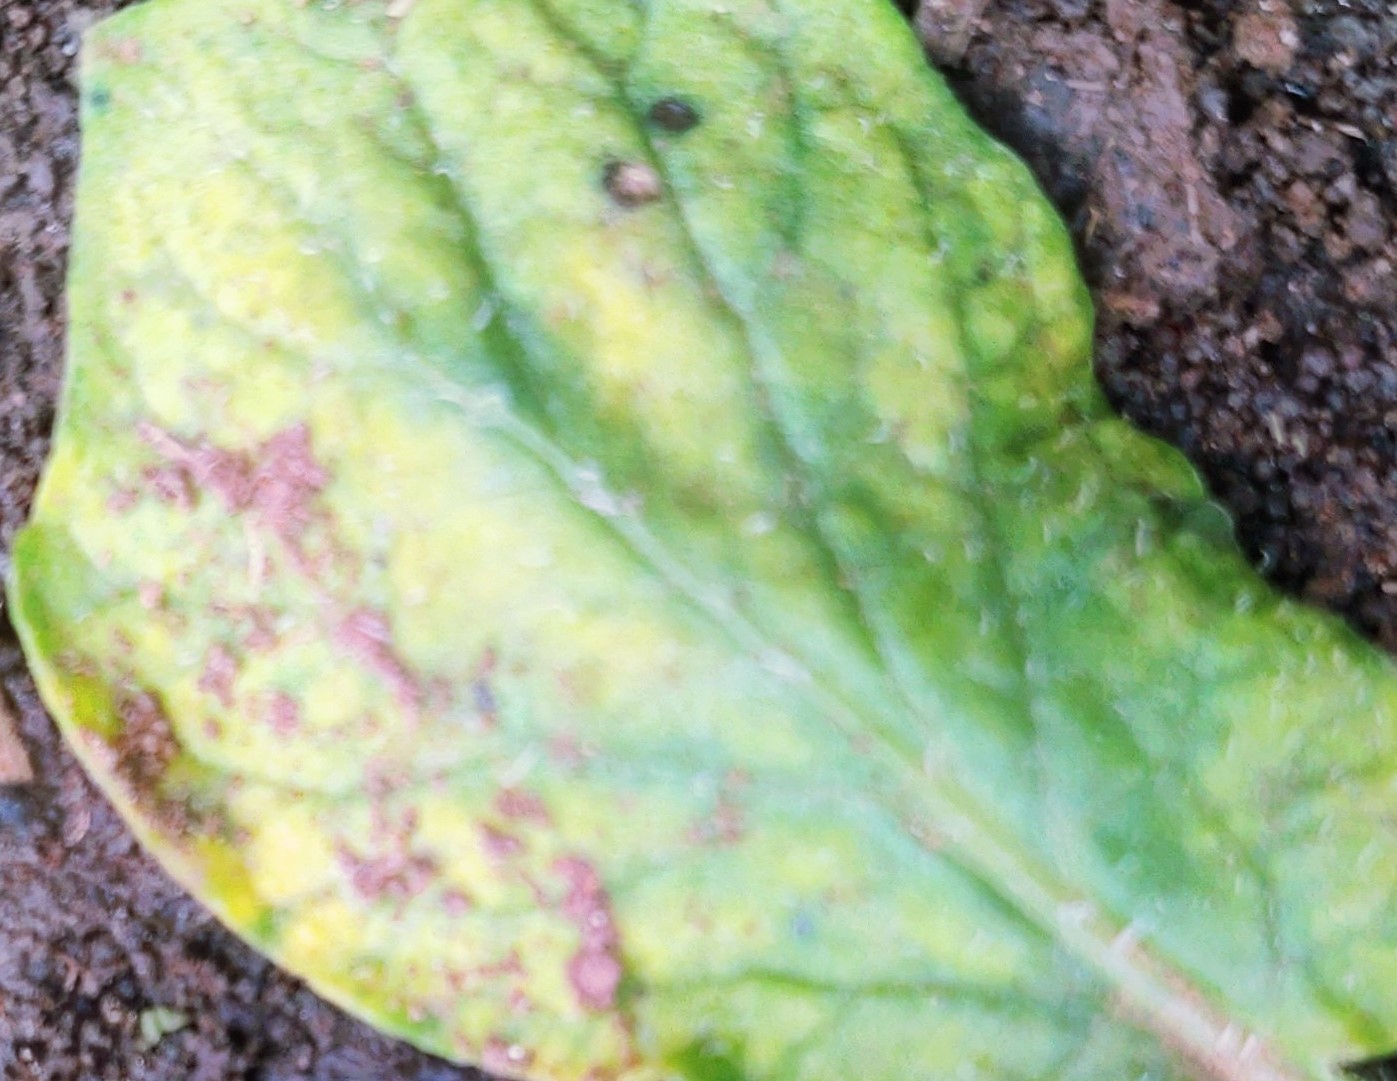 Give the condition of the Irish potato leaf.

late blight
